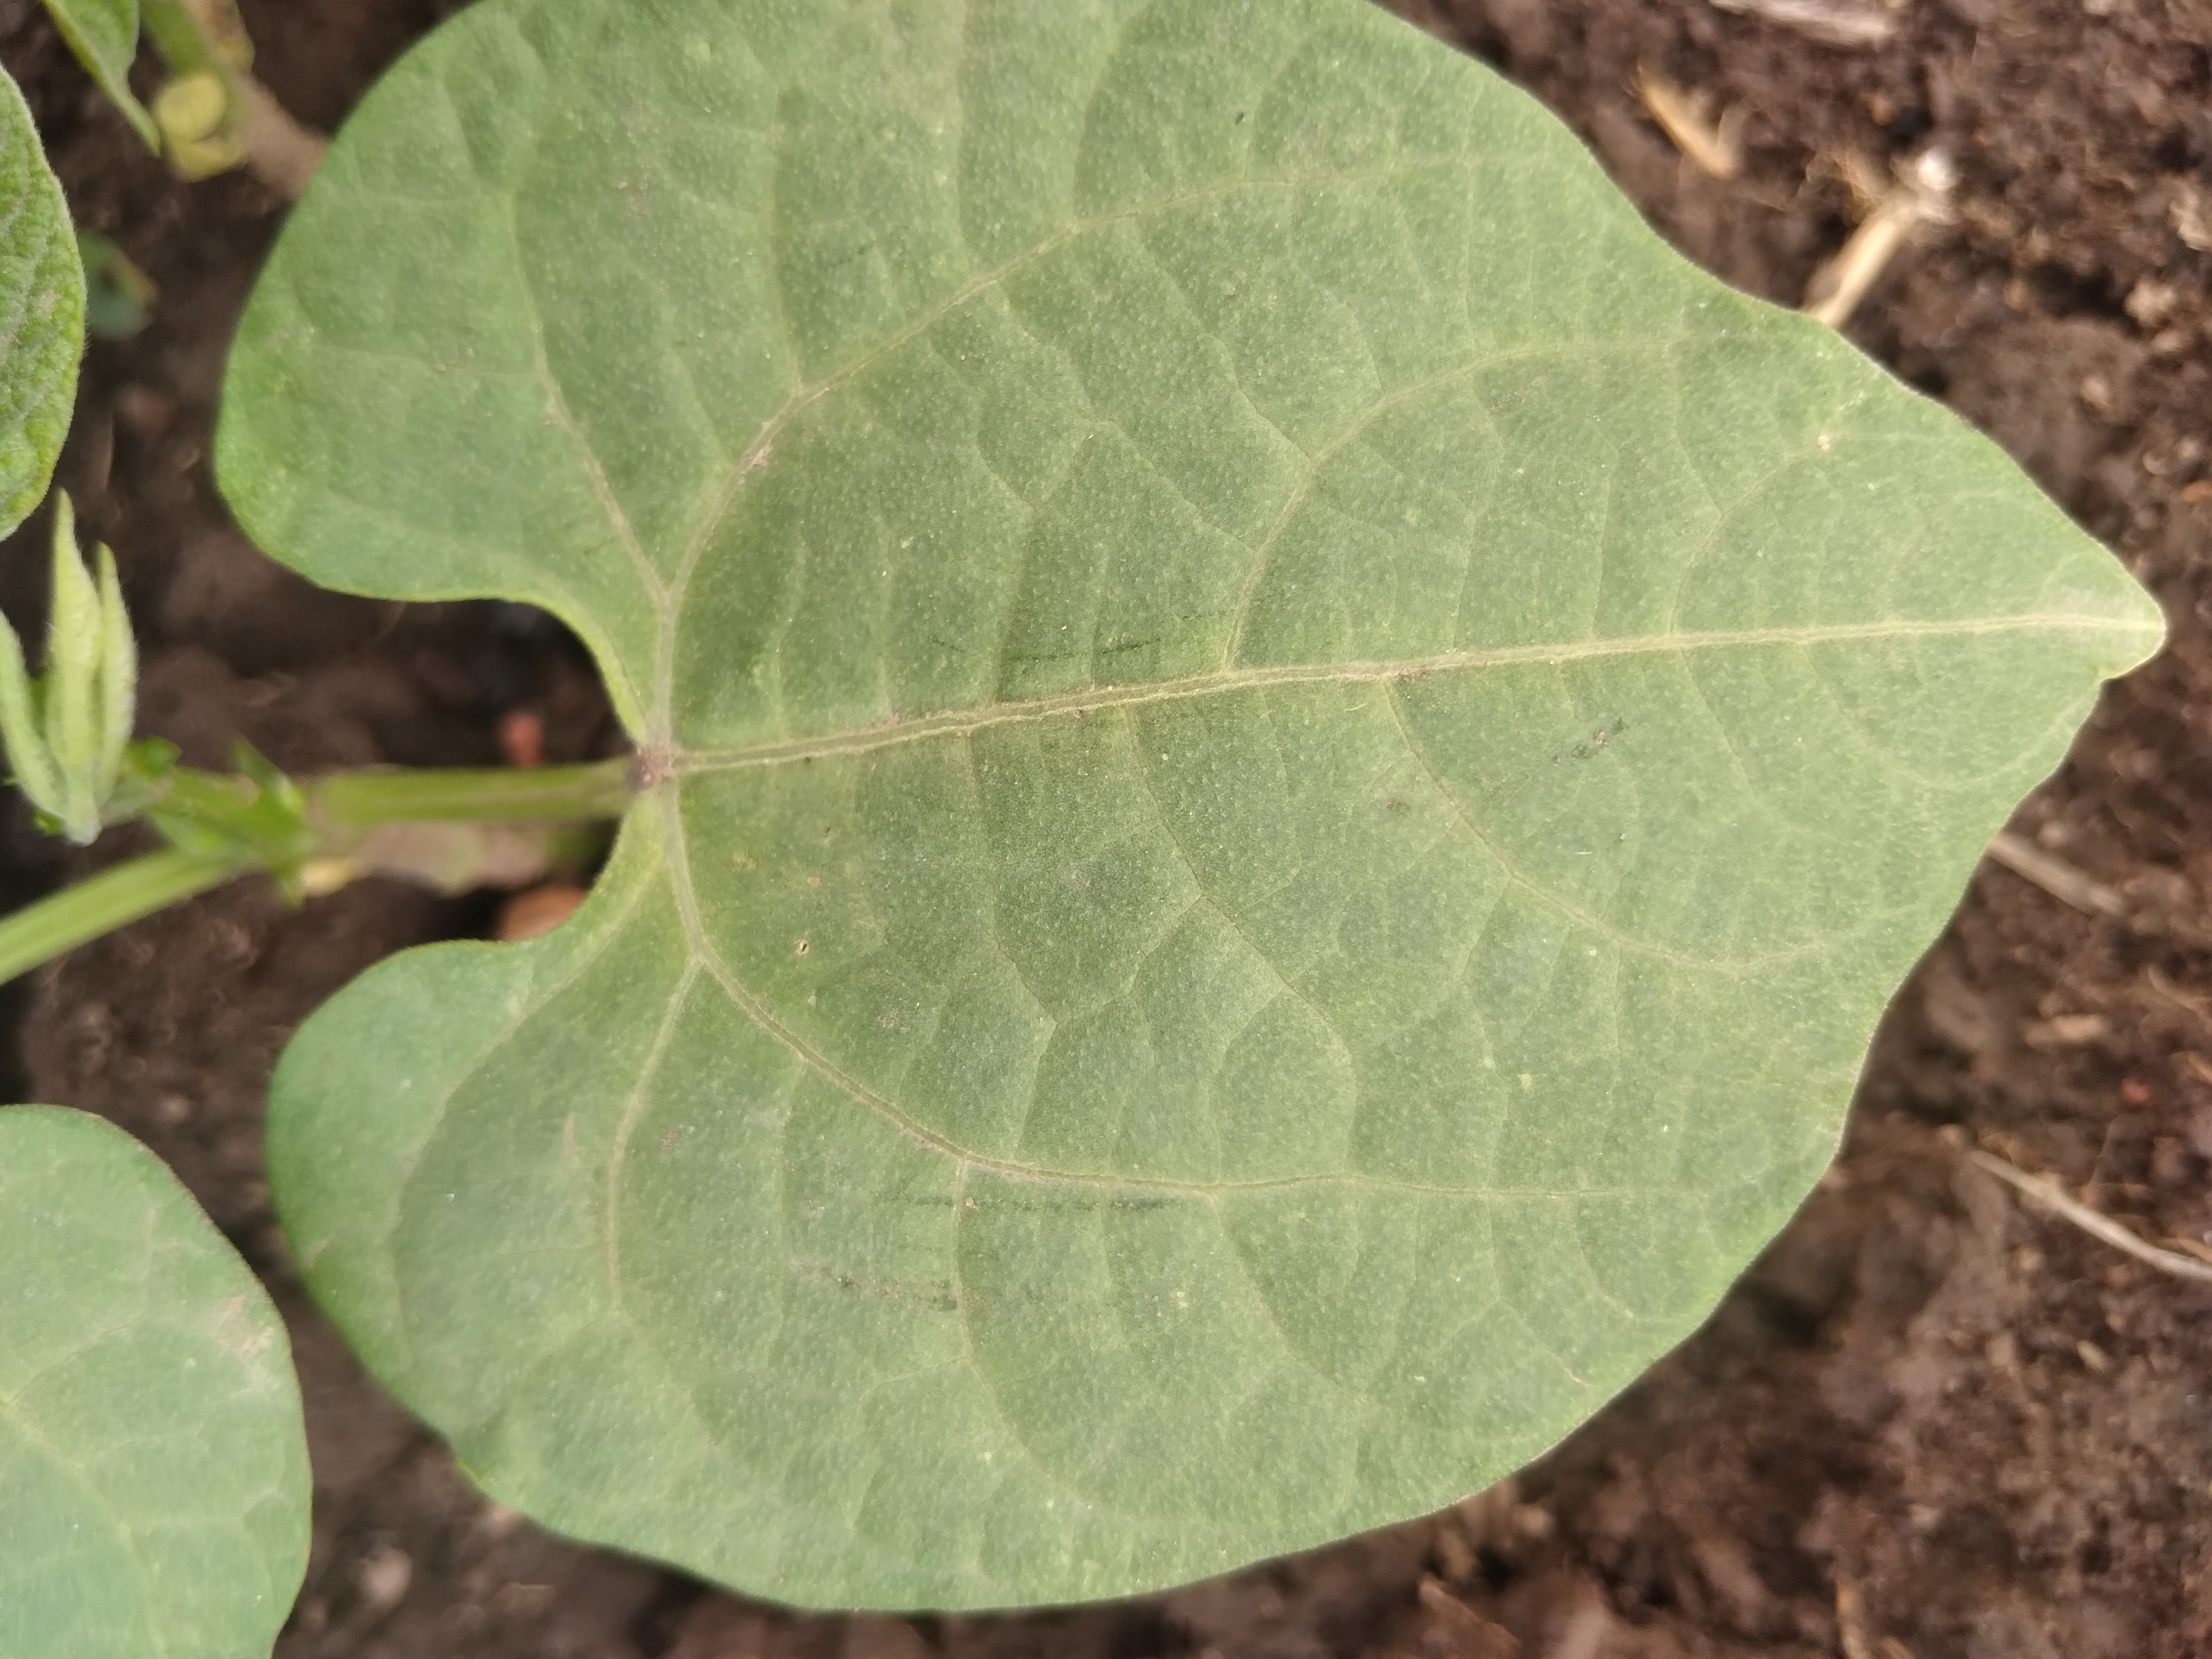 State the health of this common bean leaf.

healthy
